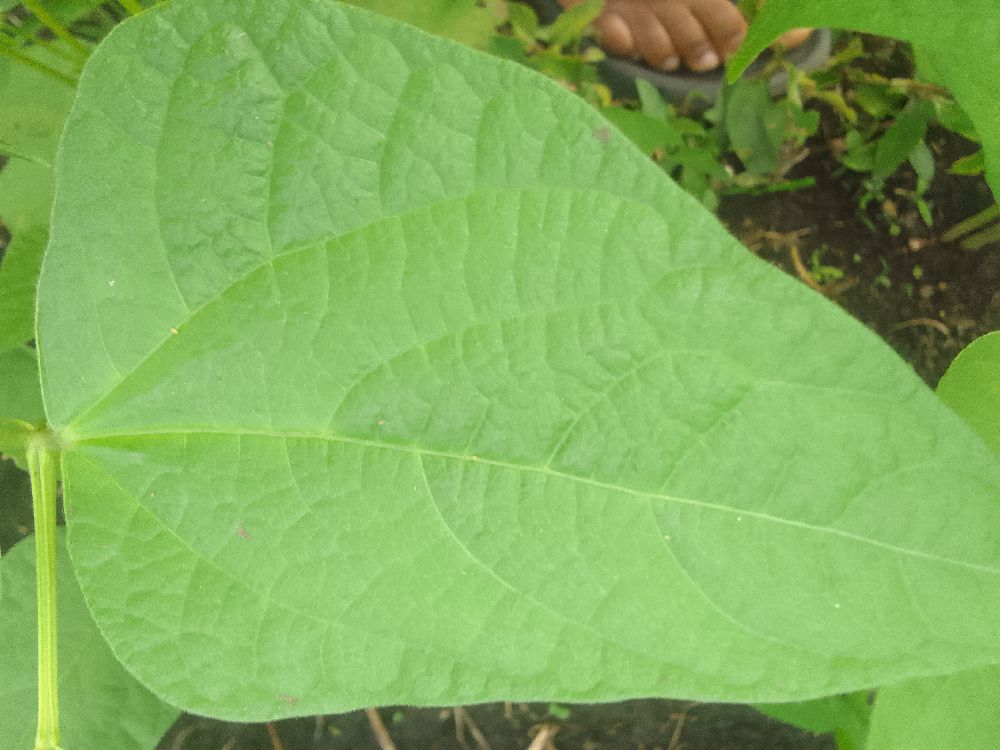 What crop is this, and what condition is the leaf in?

common bean, healthy
